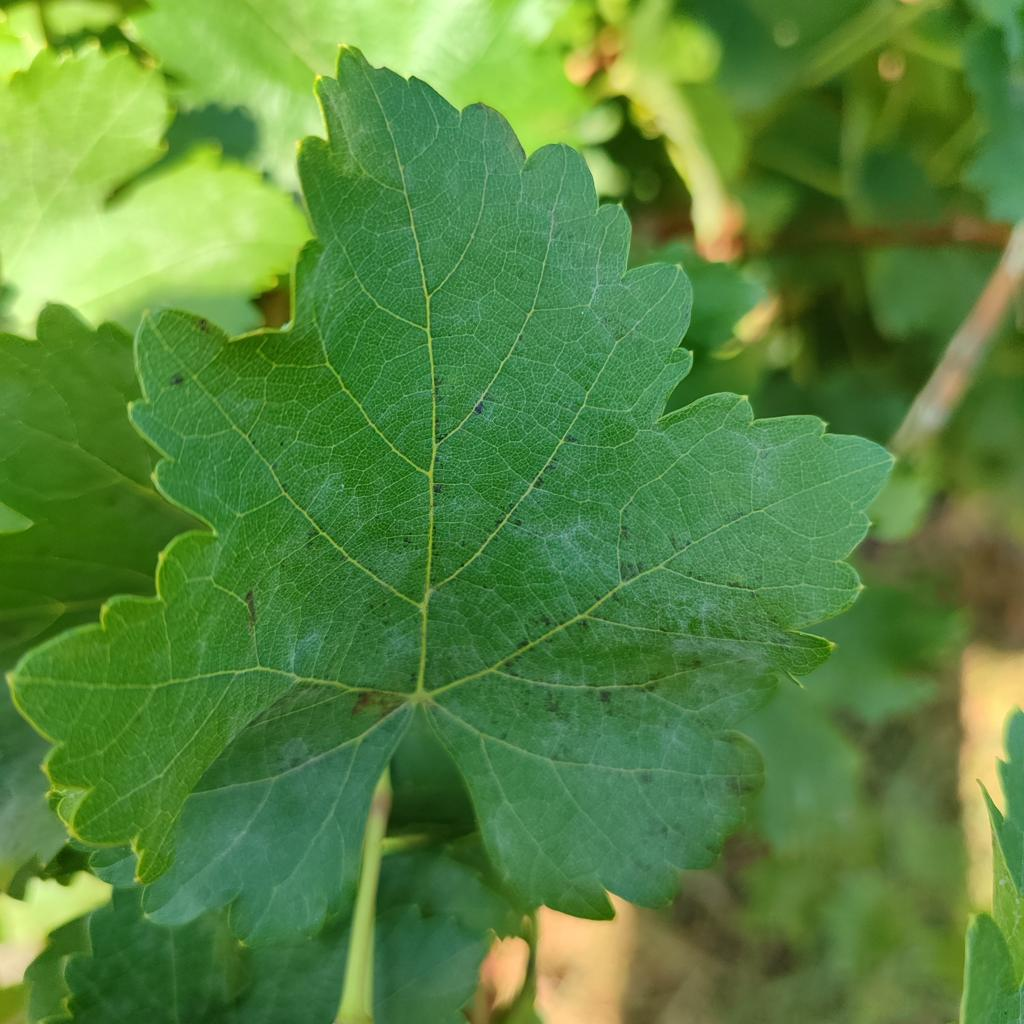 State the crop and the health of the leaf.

grapevine, powdery mildew
